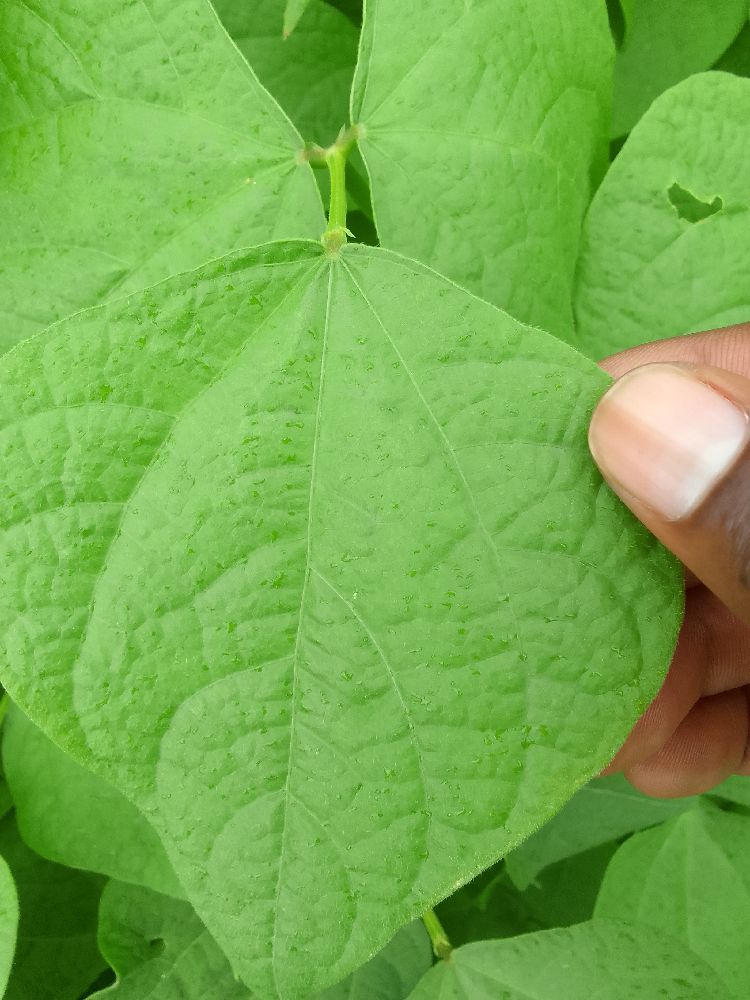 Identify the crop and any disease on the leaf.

common bean, healthy
